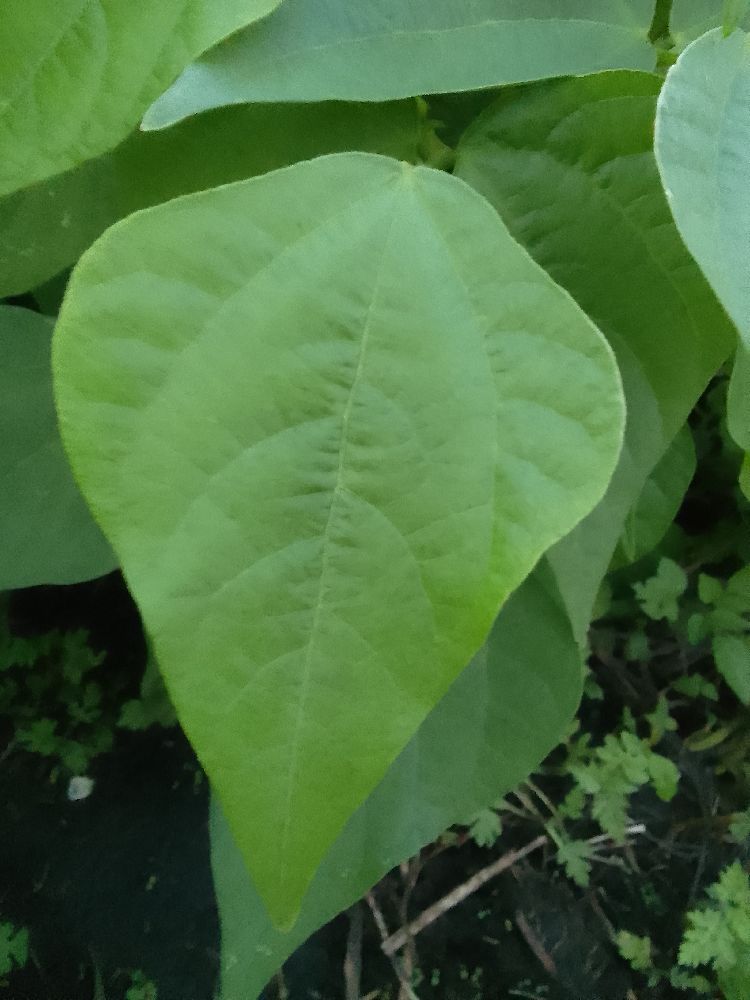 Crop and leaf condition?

common bean, healthy
